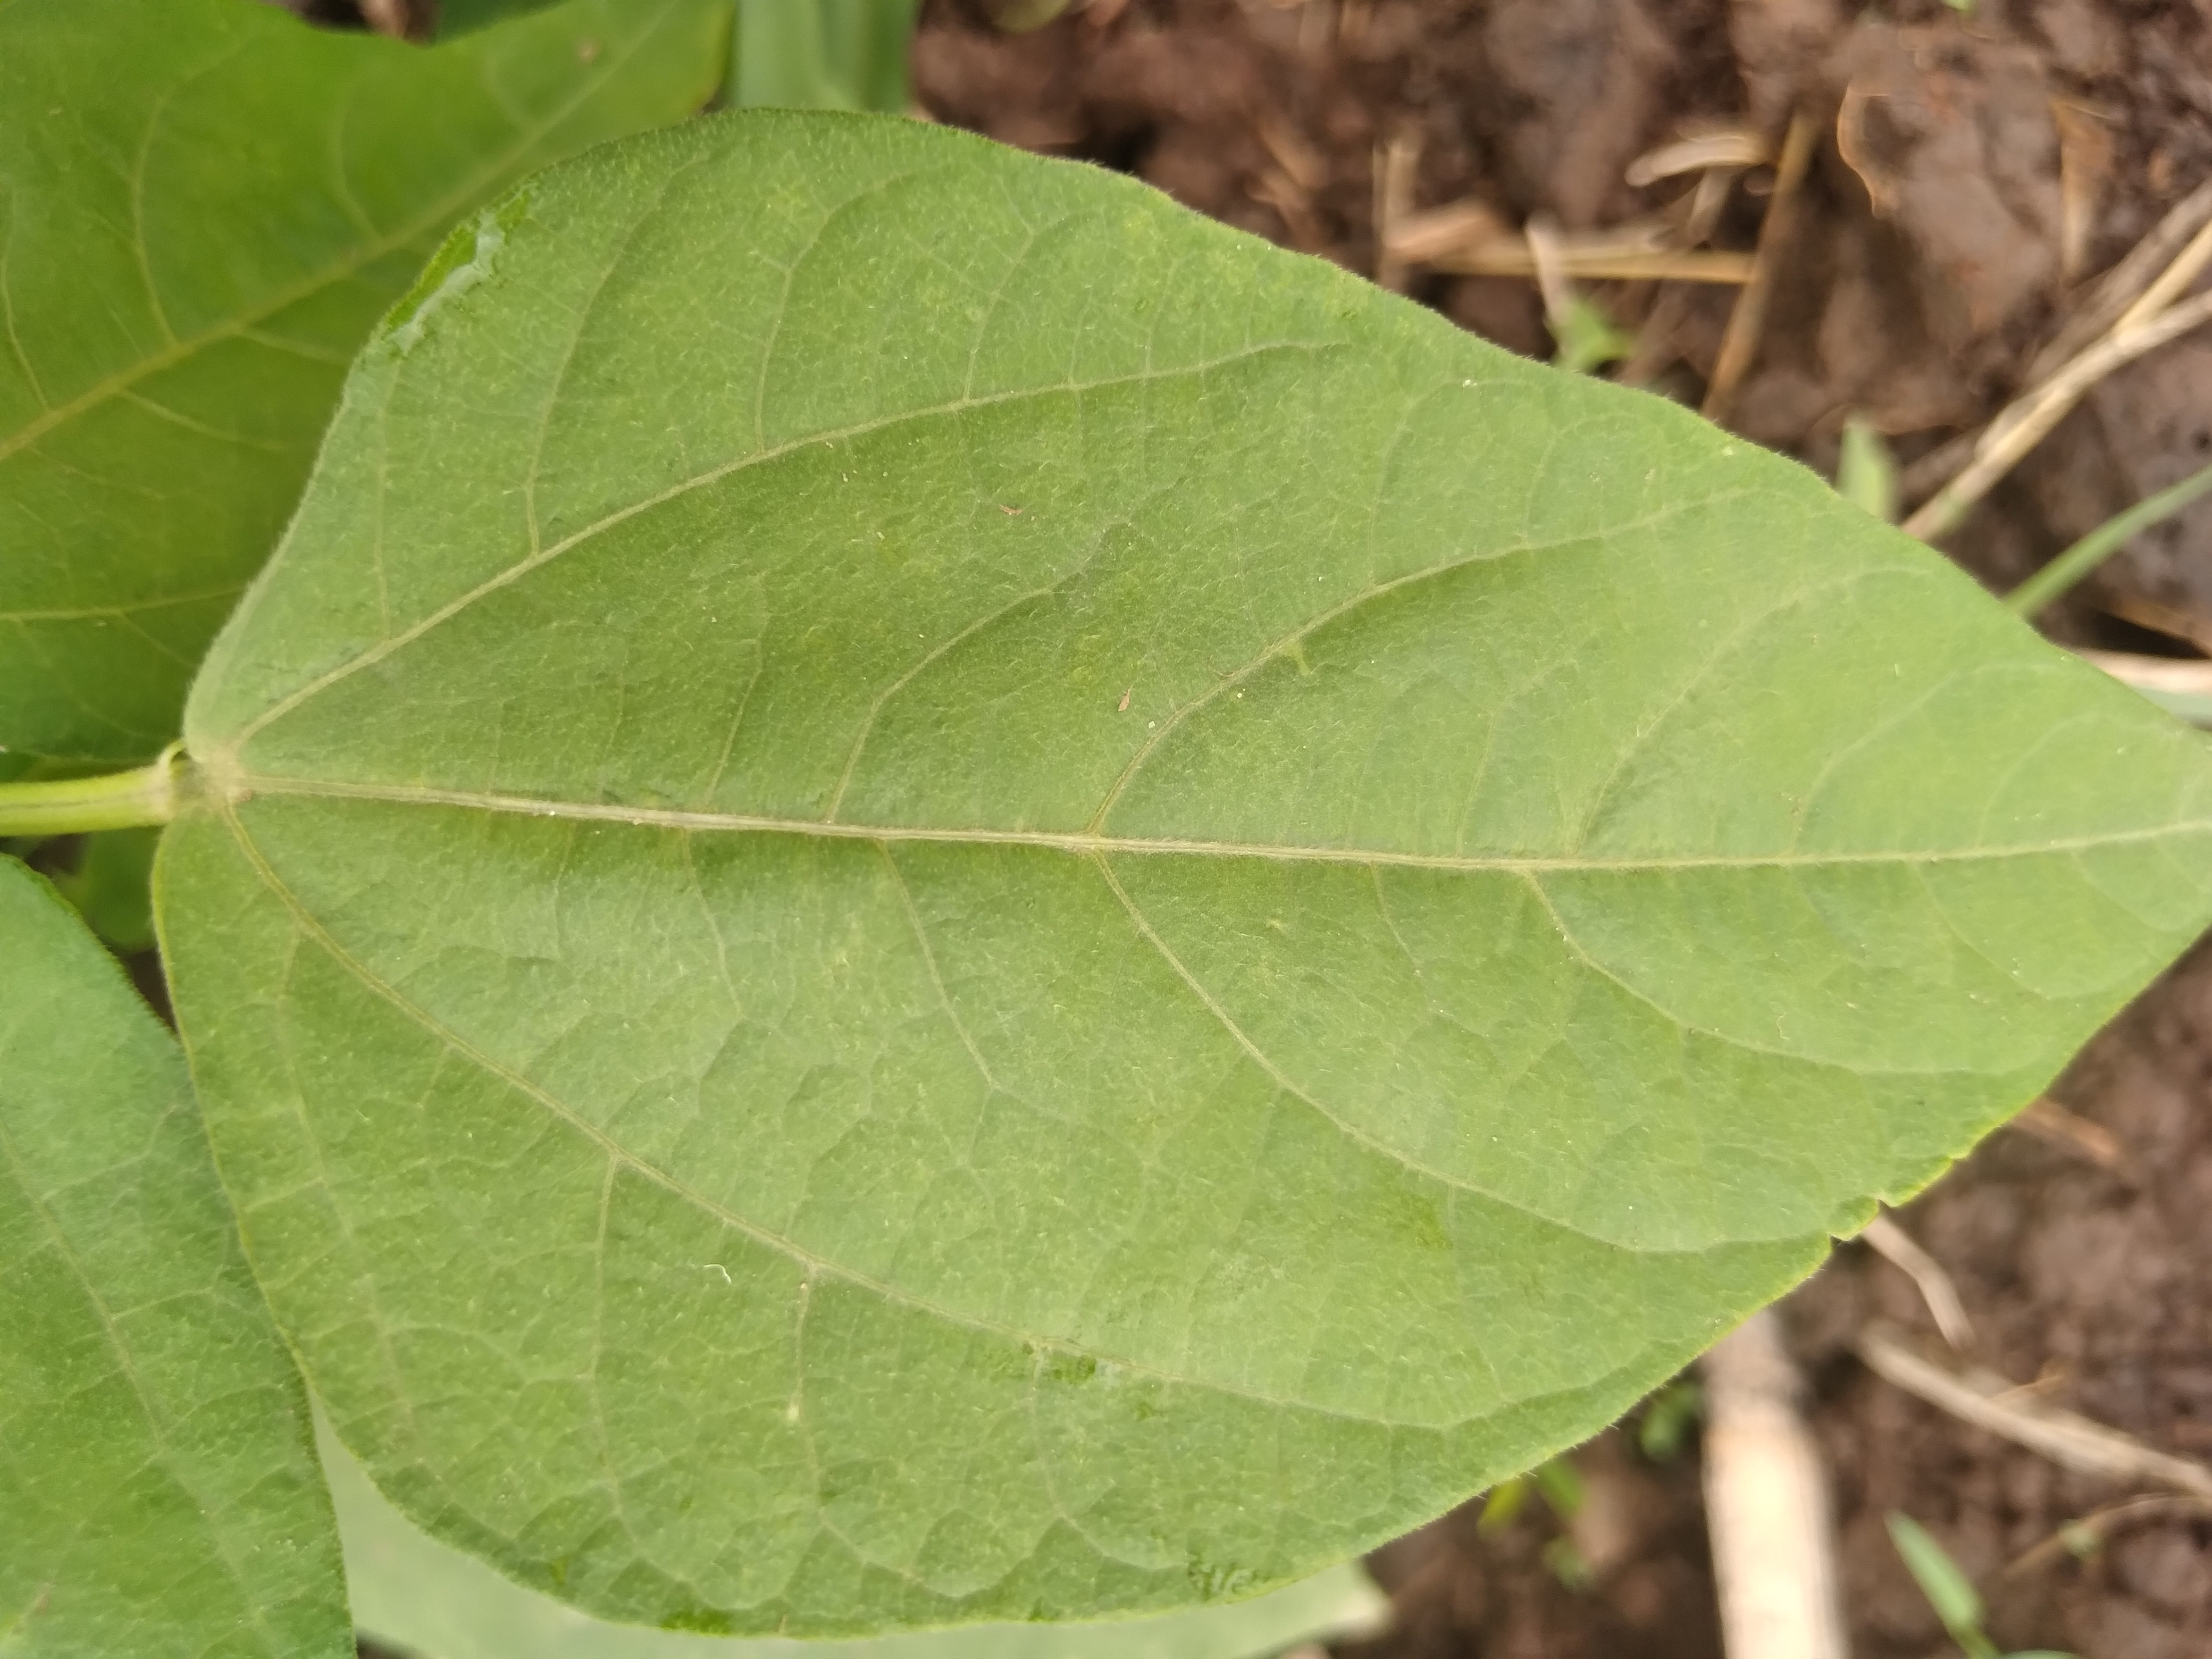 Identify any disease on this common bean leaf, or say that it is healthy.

healthy
